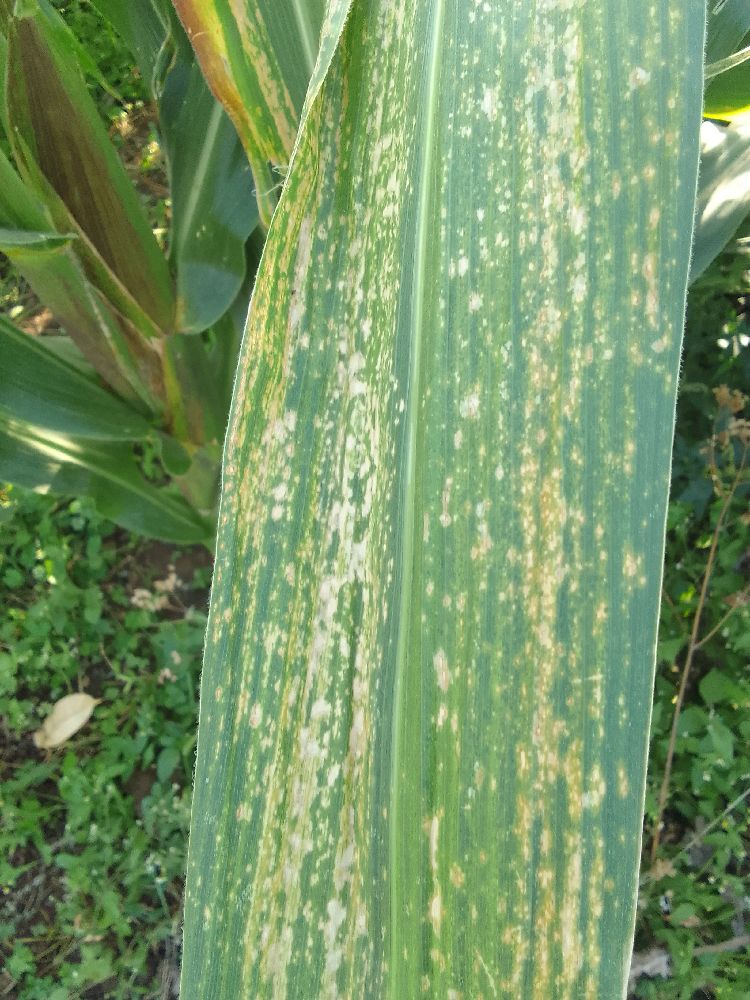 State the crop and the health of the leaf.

maize, maize lethal necrosis
